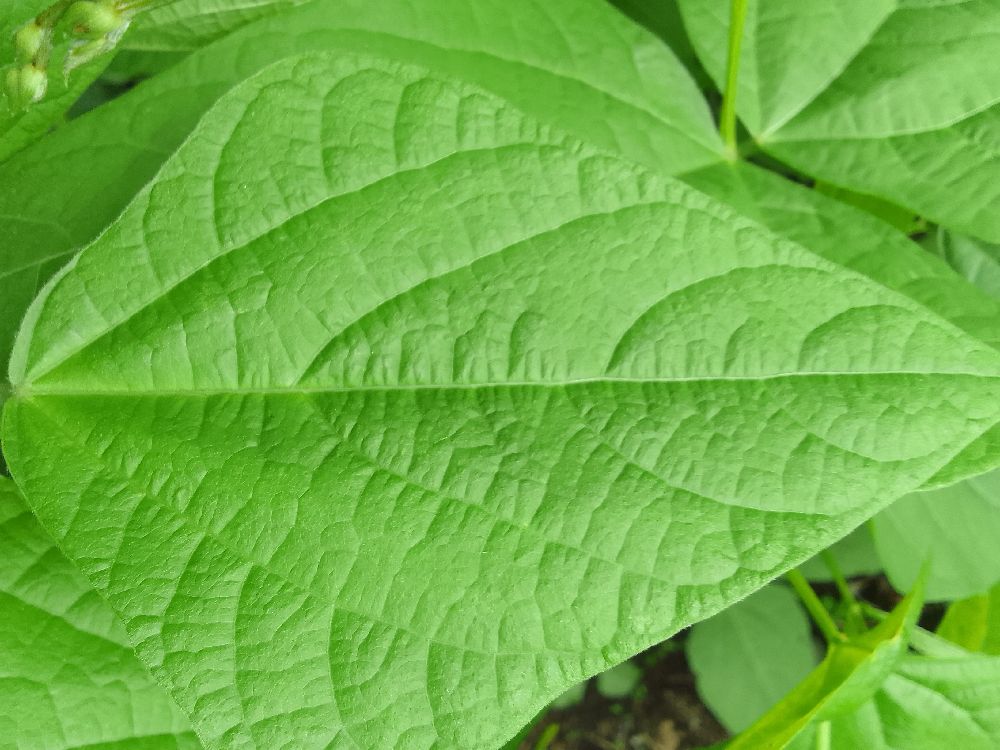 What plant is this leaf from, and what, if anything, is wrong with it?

common bean, healthy
